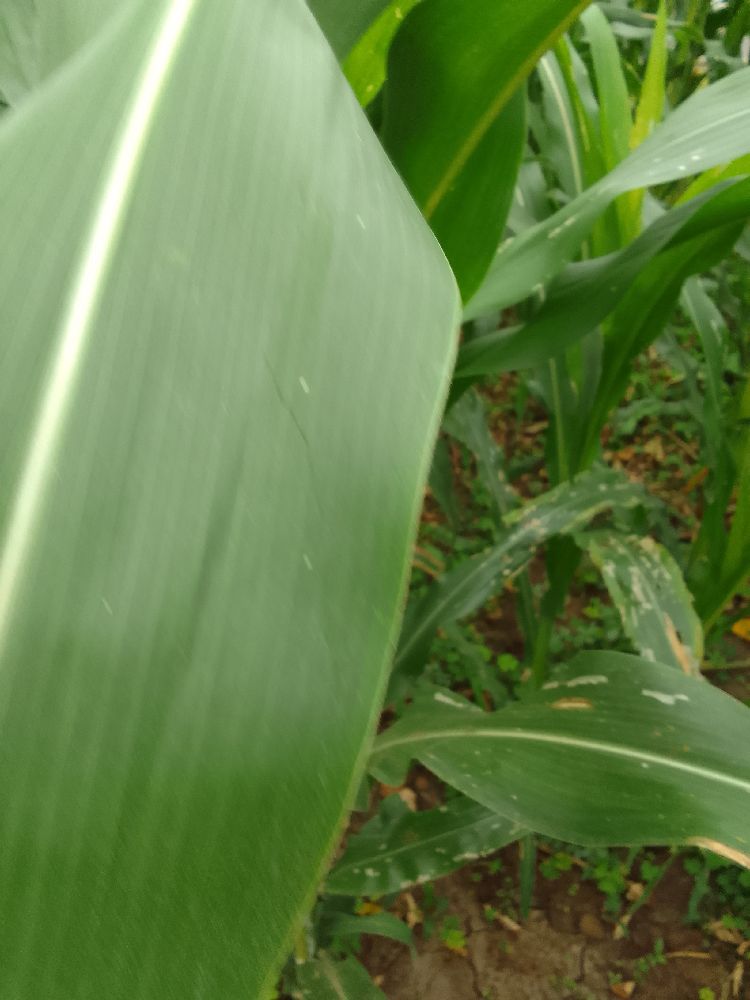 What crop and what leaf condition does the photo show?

maize, healthy
